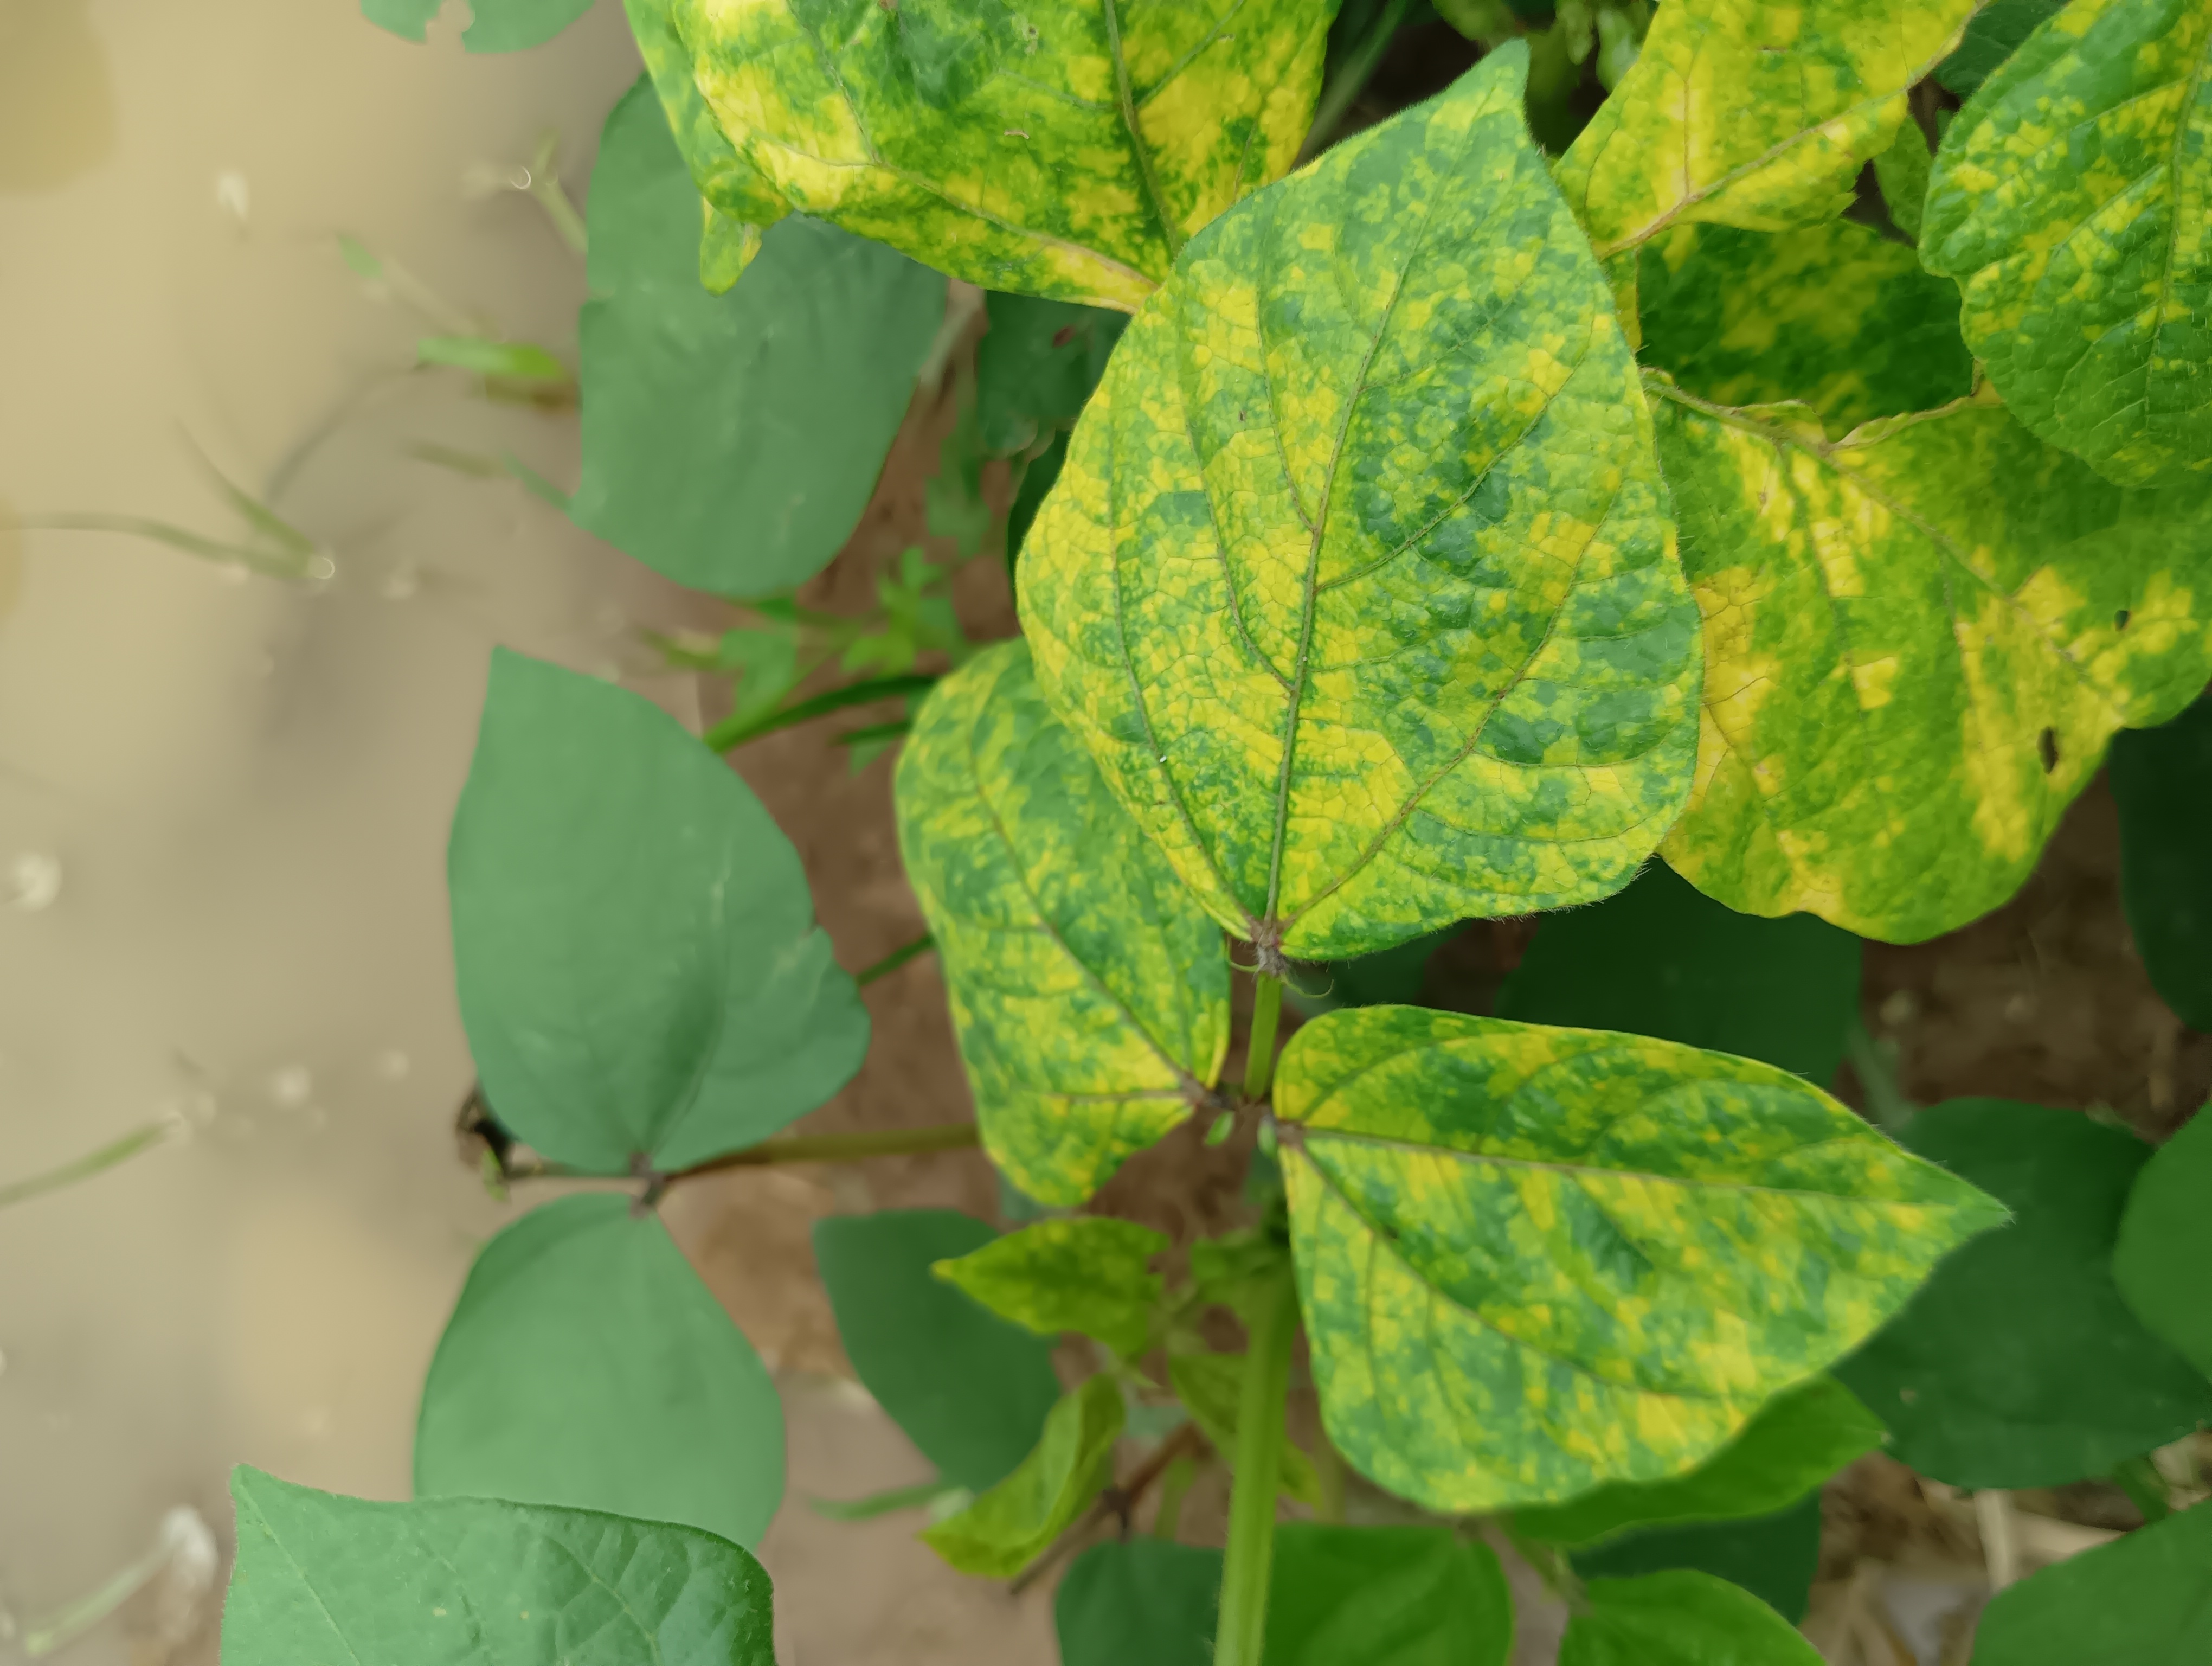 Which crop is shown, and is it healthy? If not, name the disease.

mungbean, yellow mosaic
